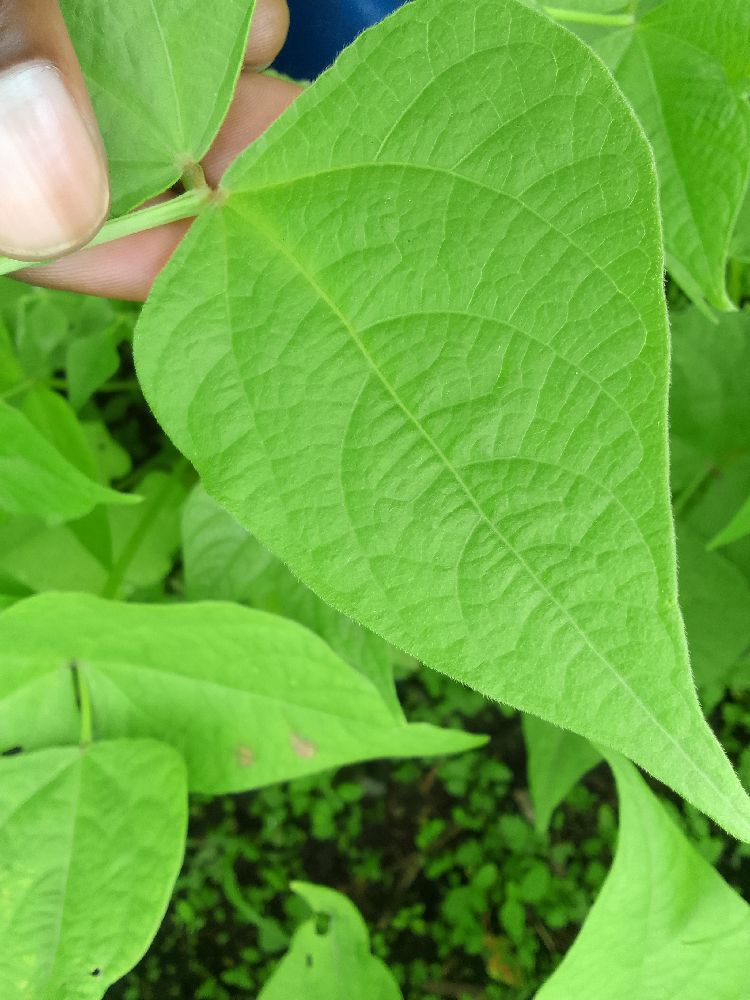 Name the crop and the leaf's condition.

common bean, healthy
